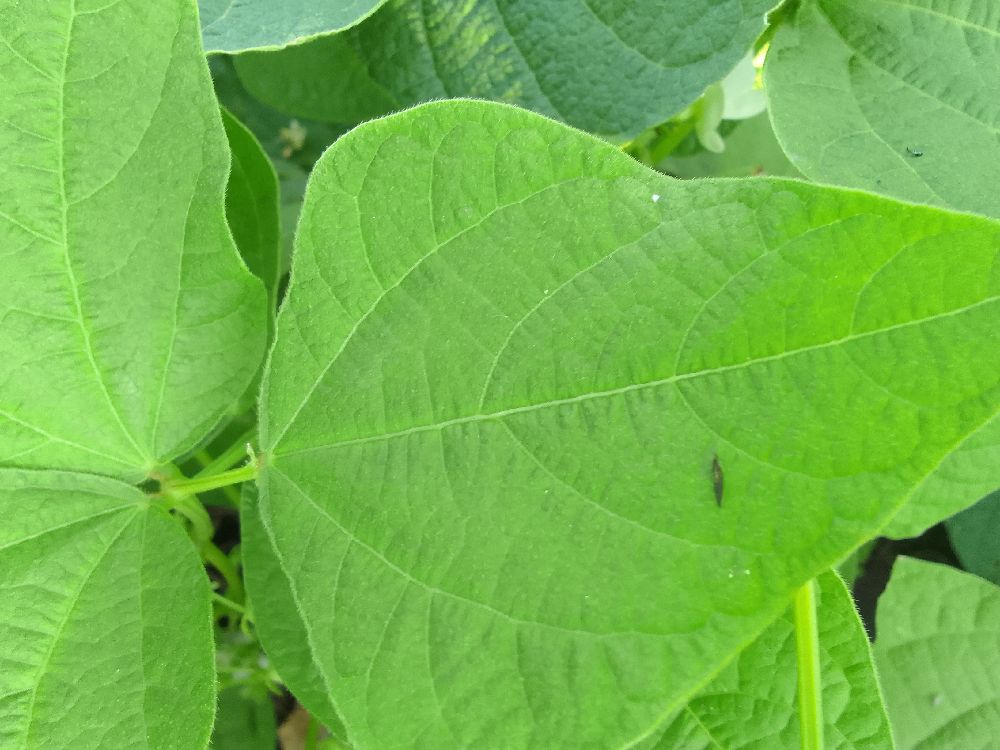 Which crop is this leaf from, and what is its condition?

common bean, healthy
